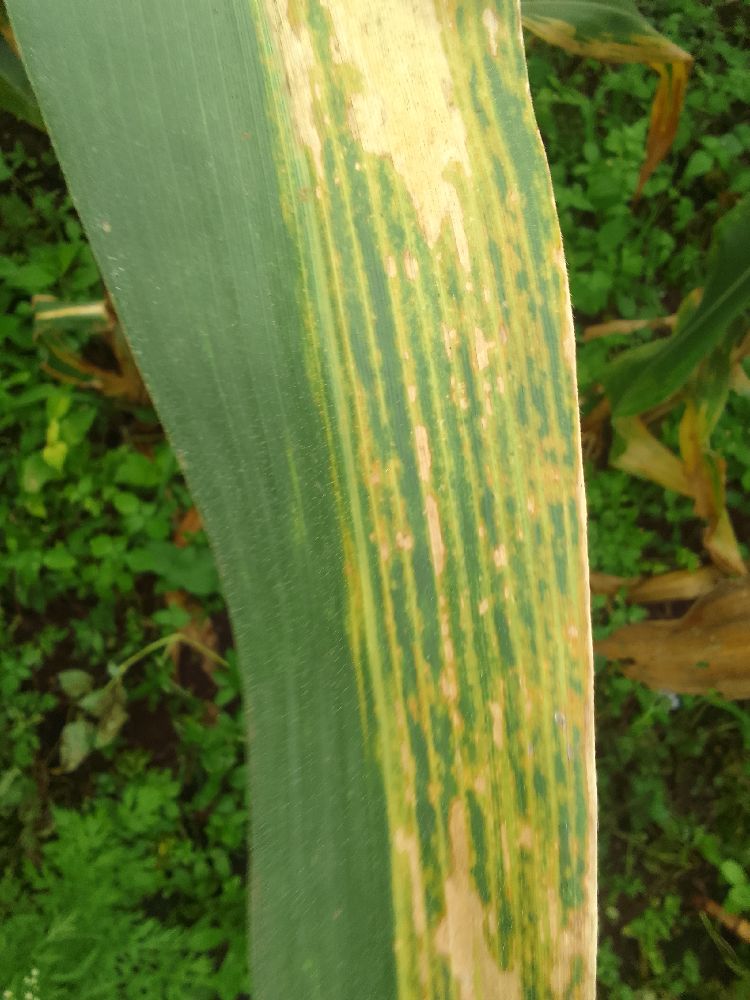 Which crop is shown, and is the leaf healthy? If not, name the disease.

maize, maize lethal necrosis
